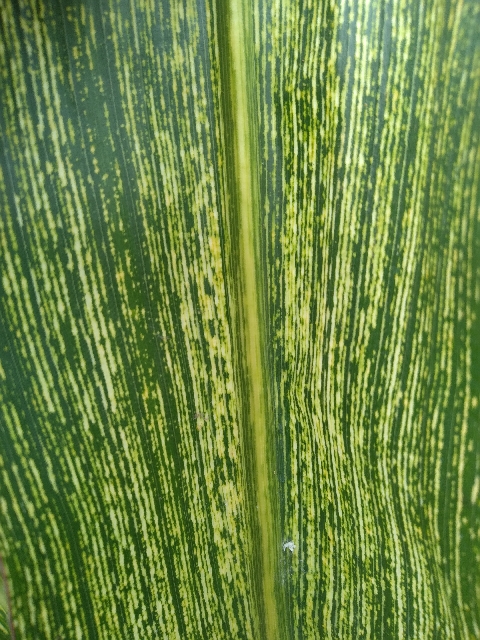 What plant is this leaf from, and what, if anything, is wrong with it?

maize, maize streak virus
